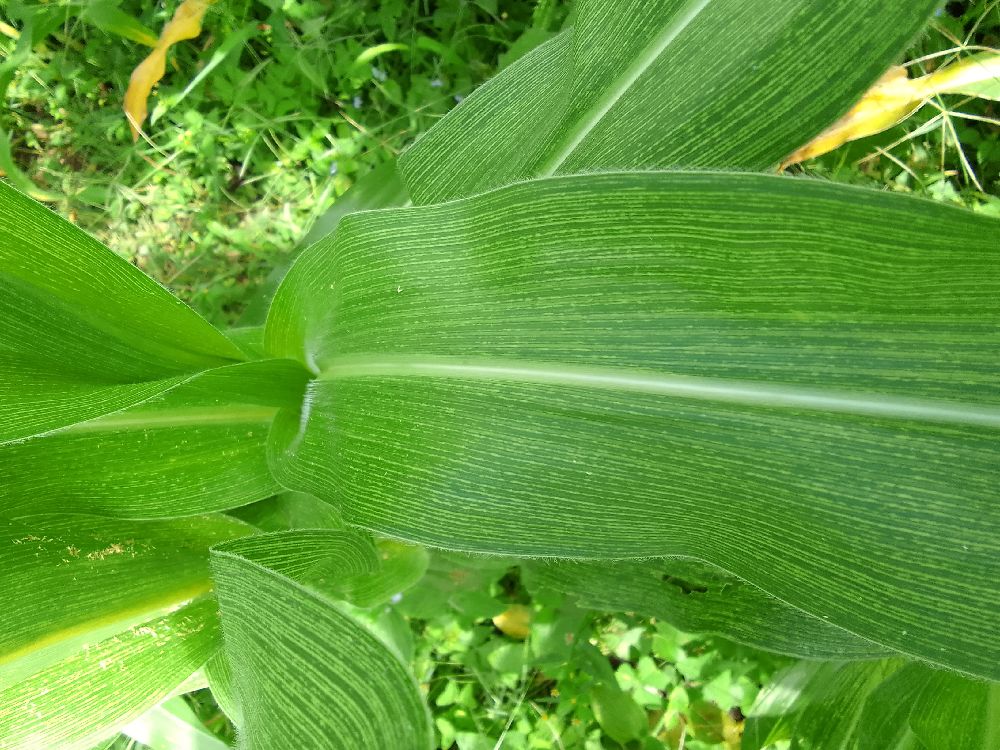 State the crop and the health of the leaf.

maize, maize streak virus
